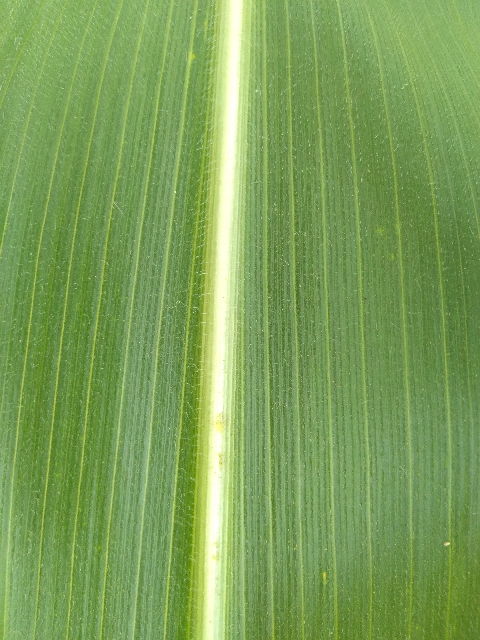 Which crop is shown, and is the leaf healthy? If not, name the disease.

maize, healthy
